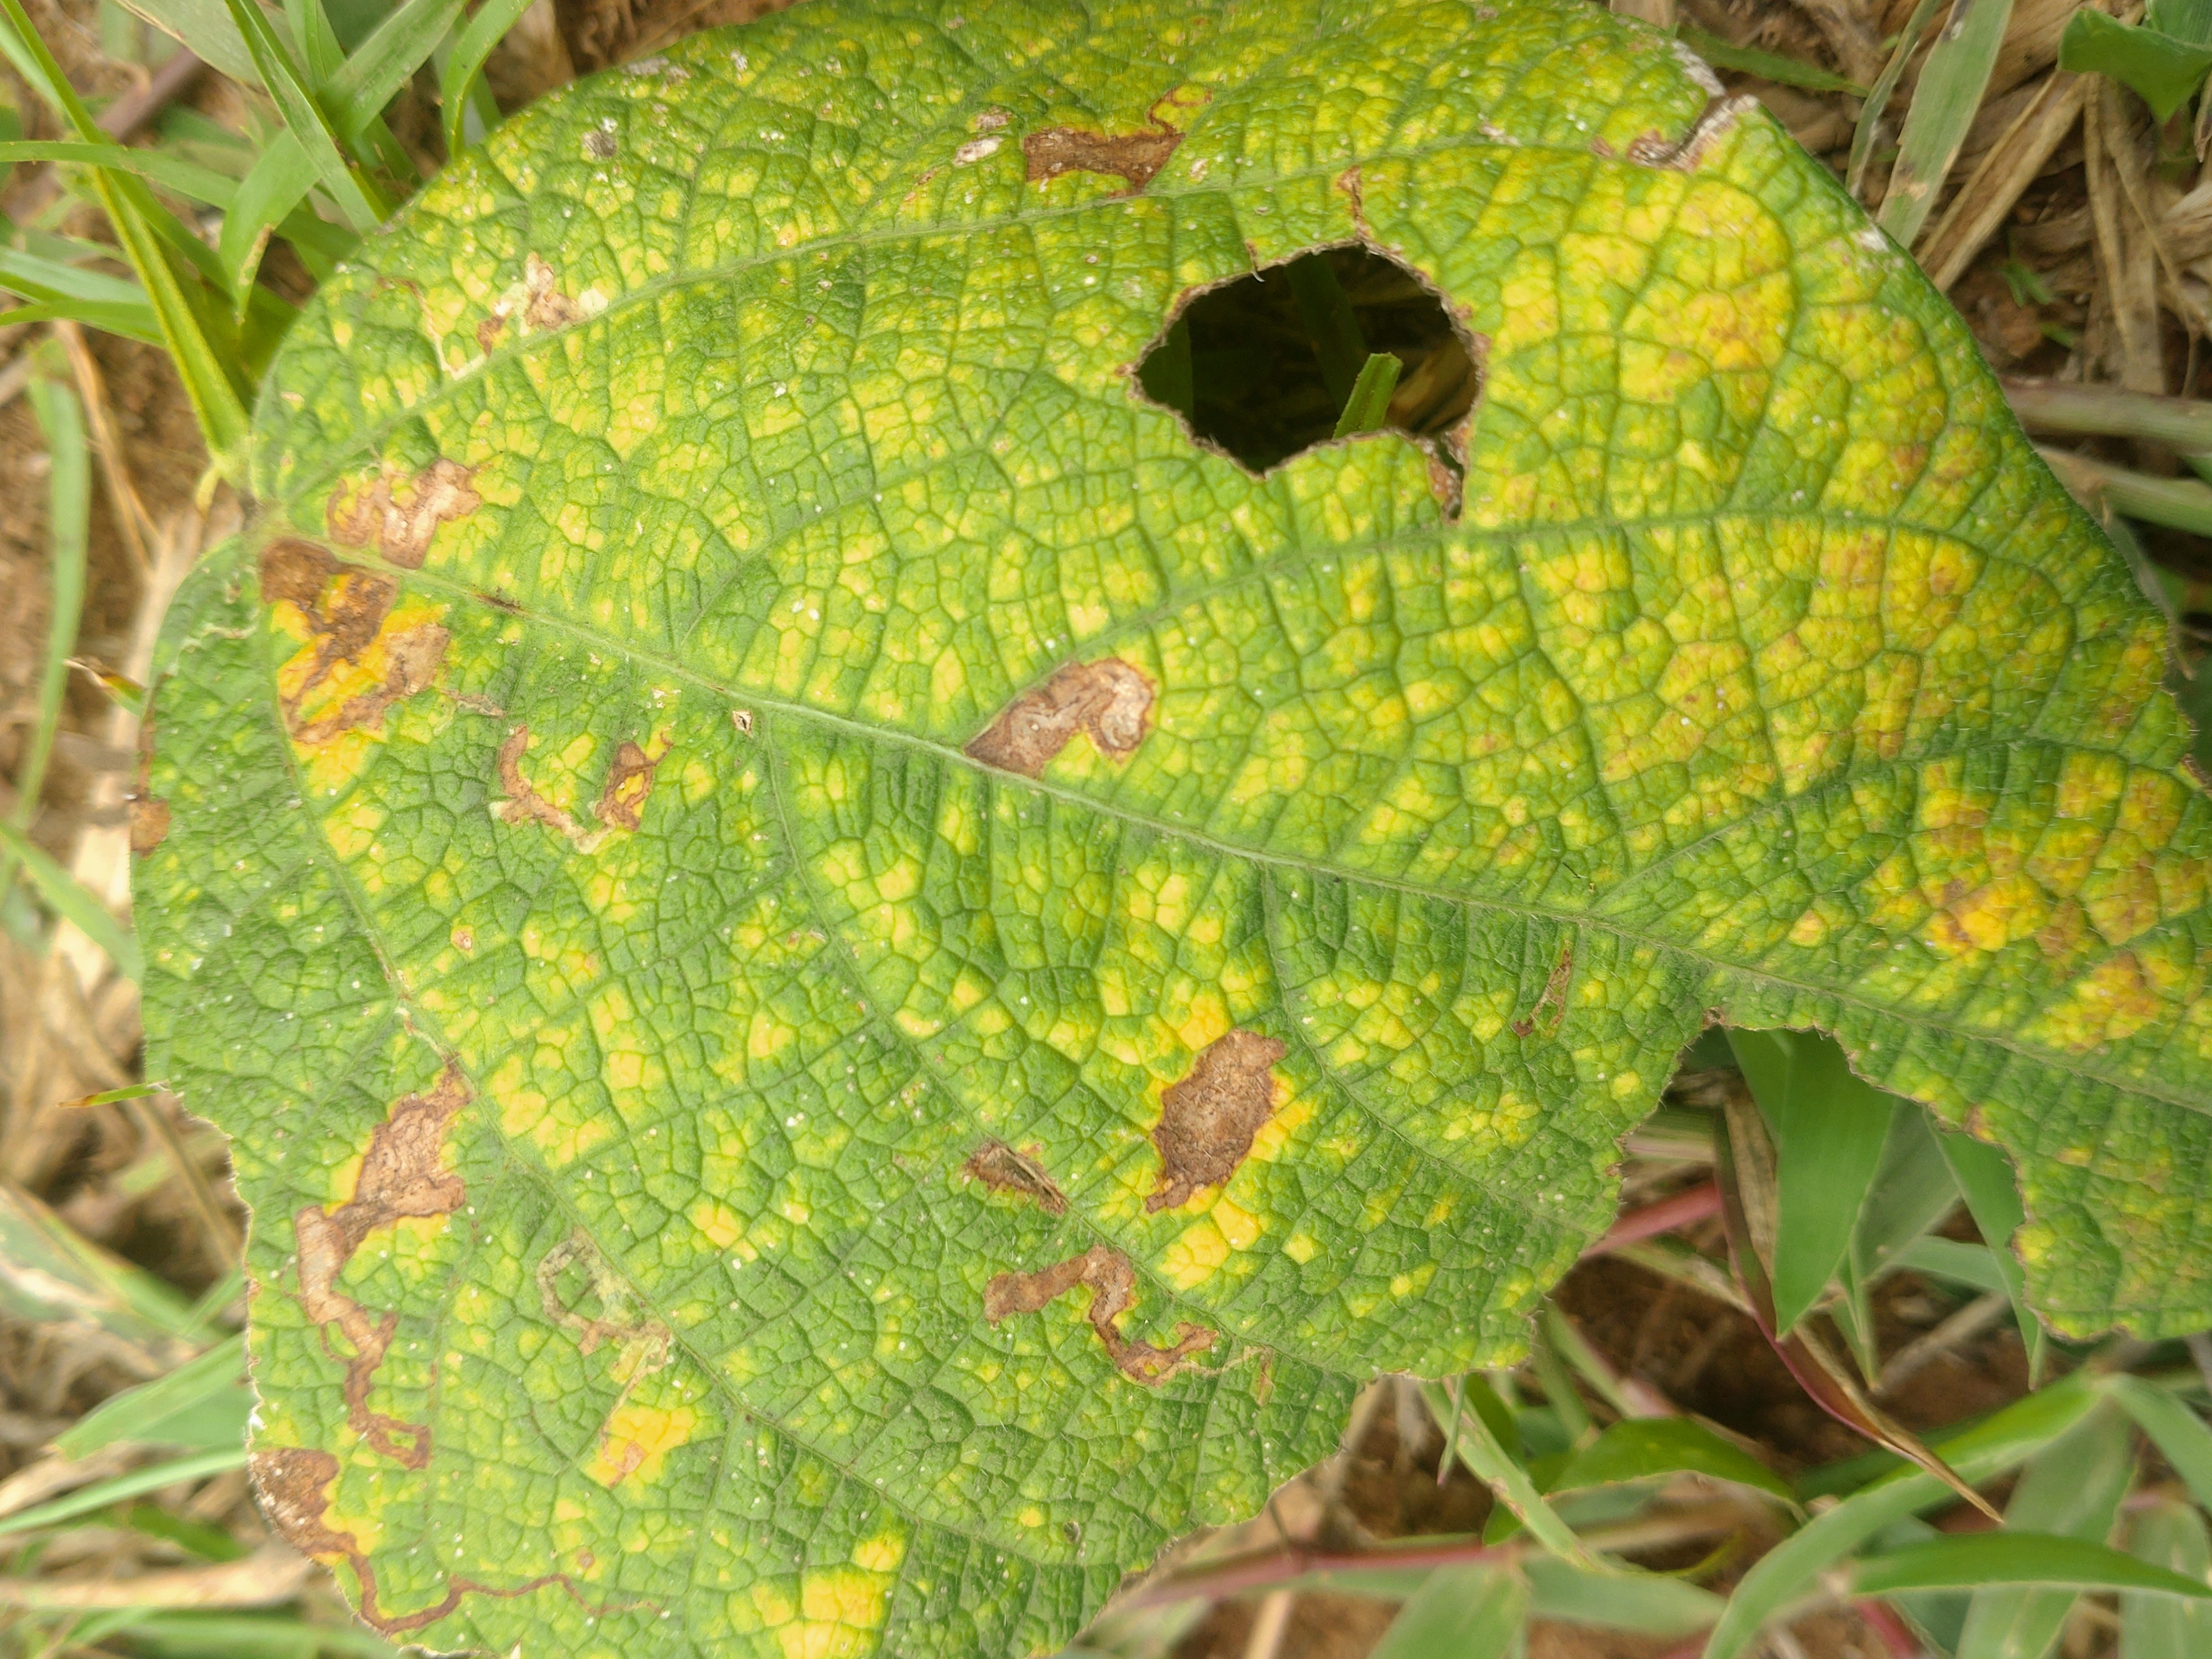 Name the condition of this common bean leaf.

rust
